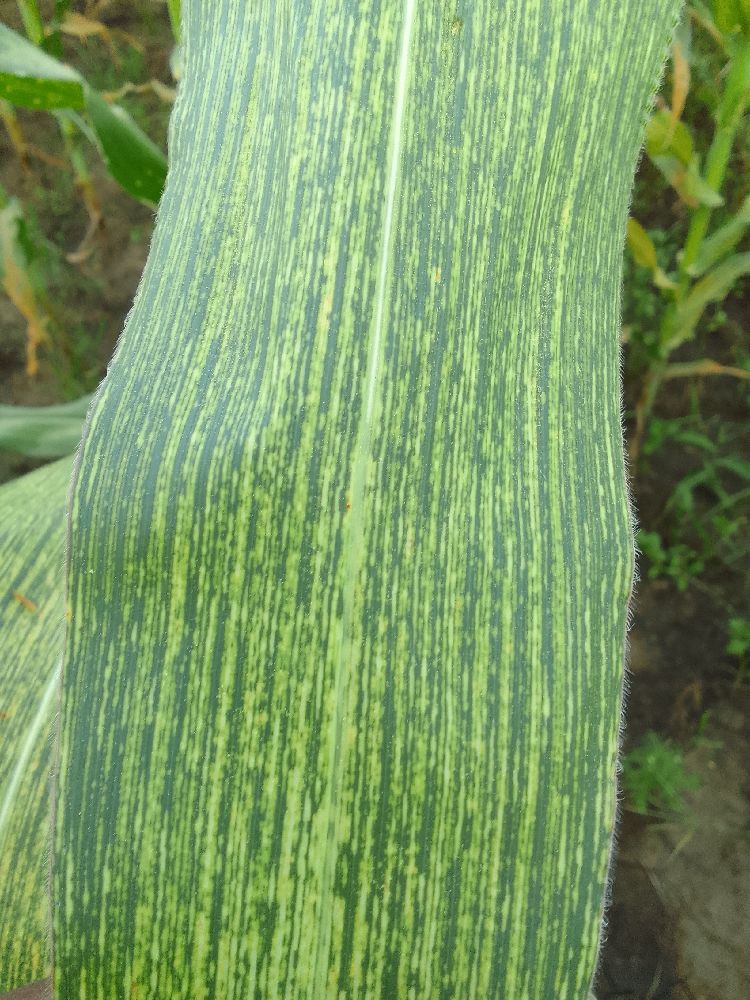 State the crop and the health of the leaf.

maize, maize streak virus
